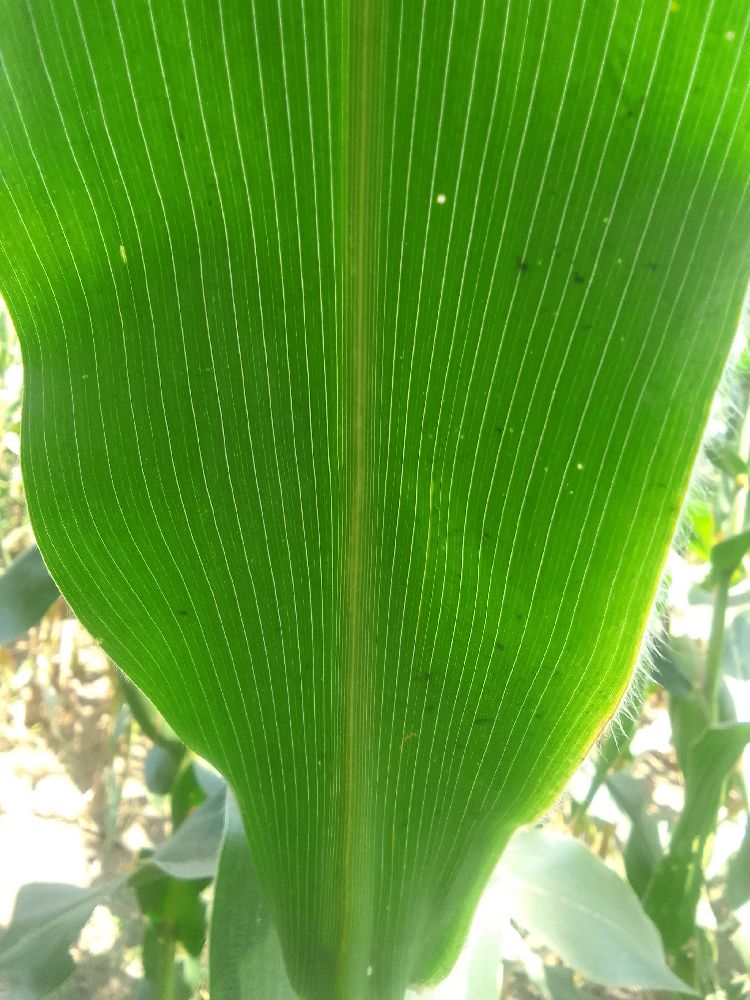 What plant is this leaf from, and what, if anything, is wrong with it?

maize, healthy
